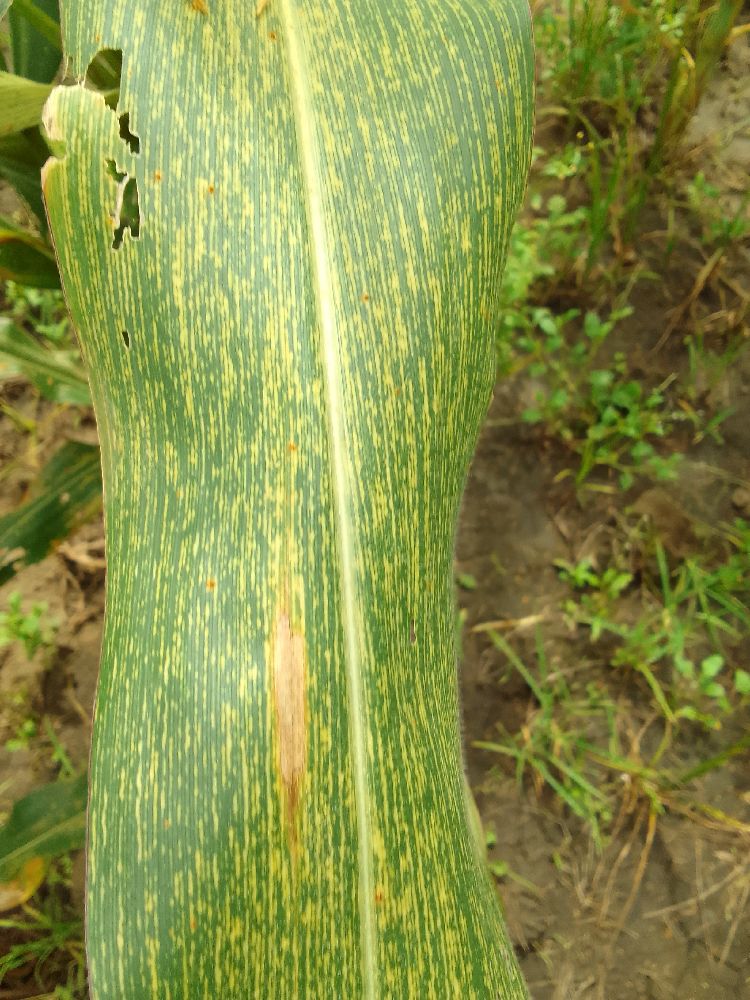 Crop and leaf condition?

maize, maize streak virus
